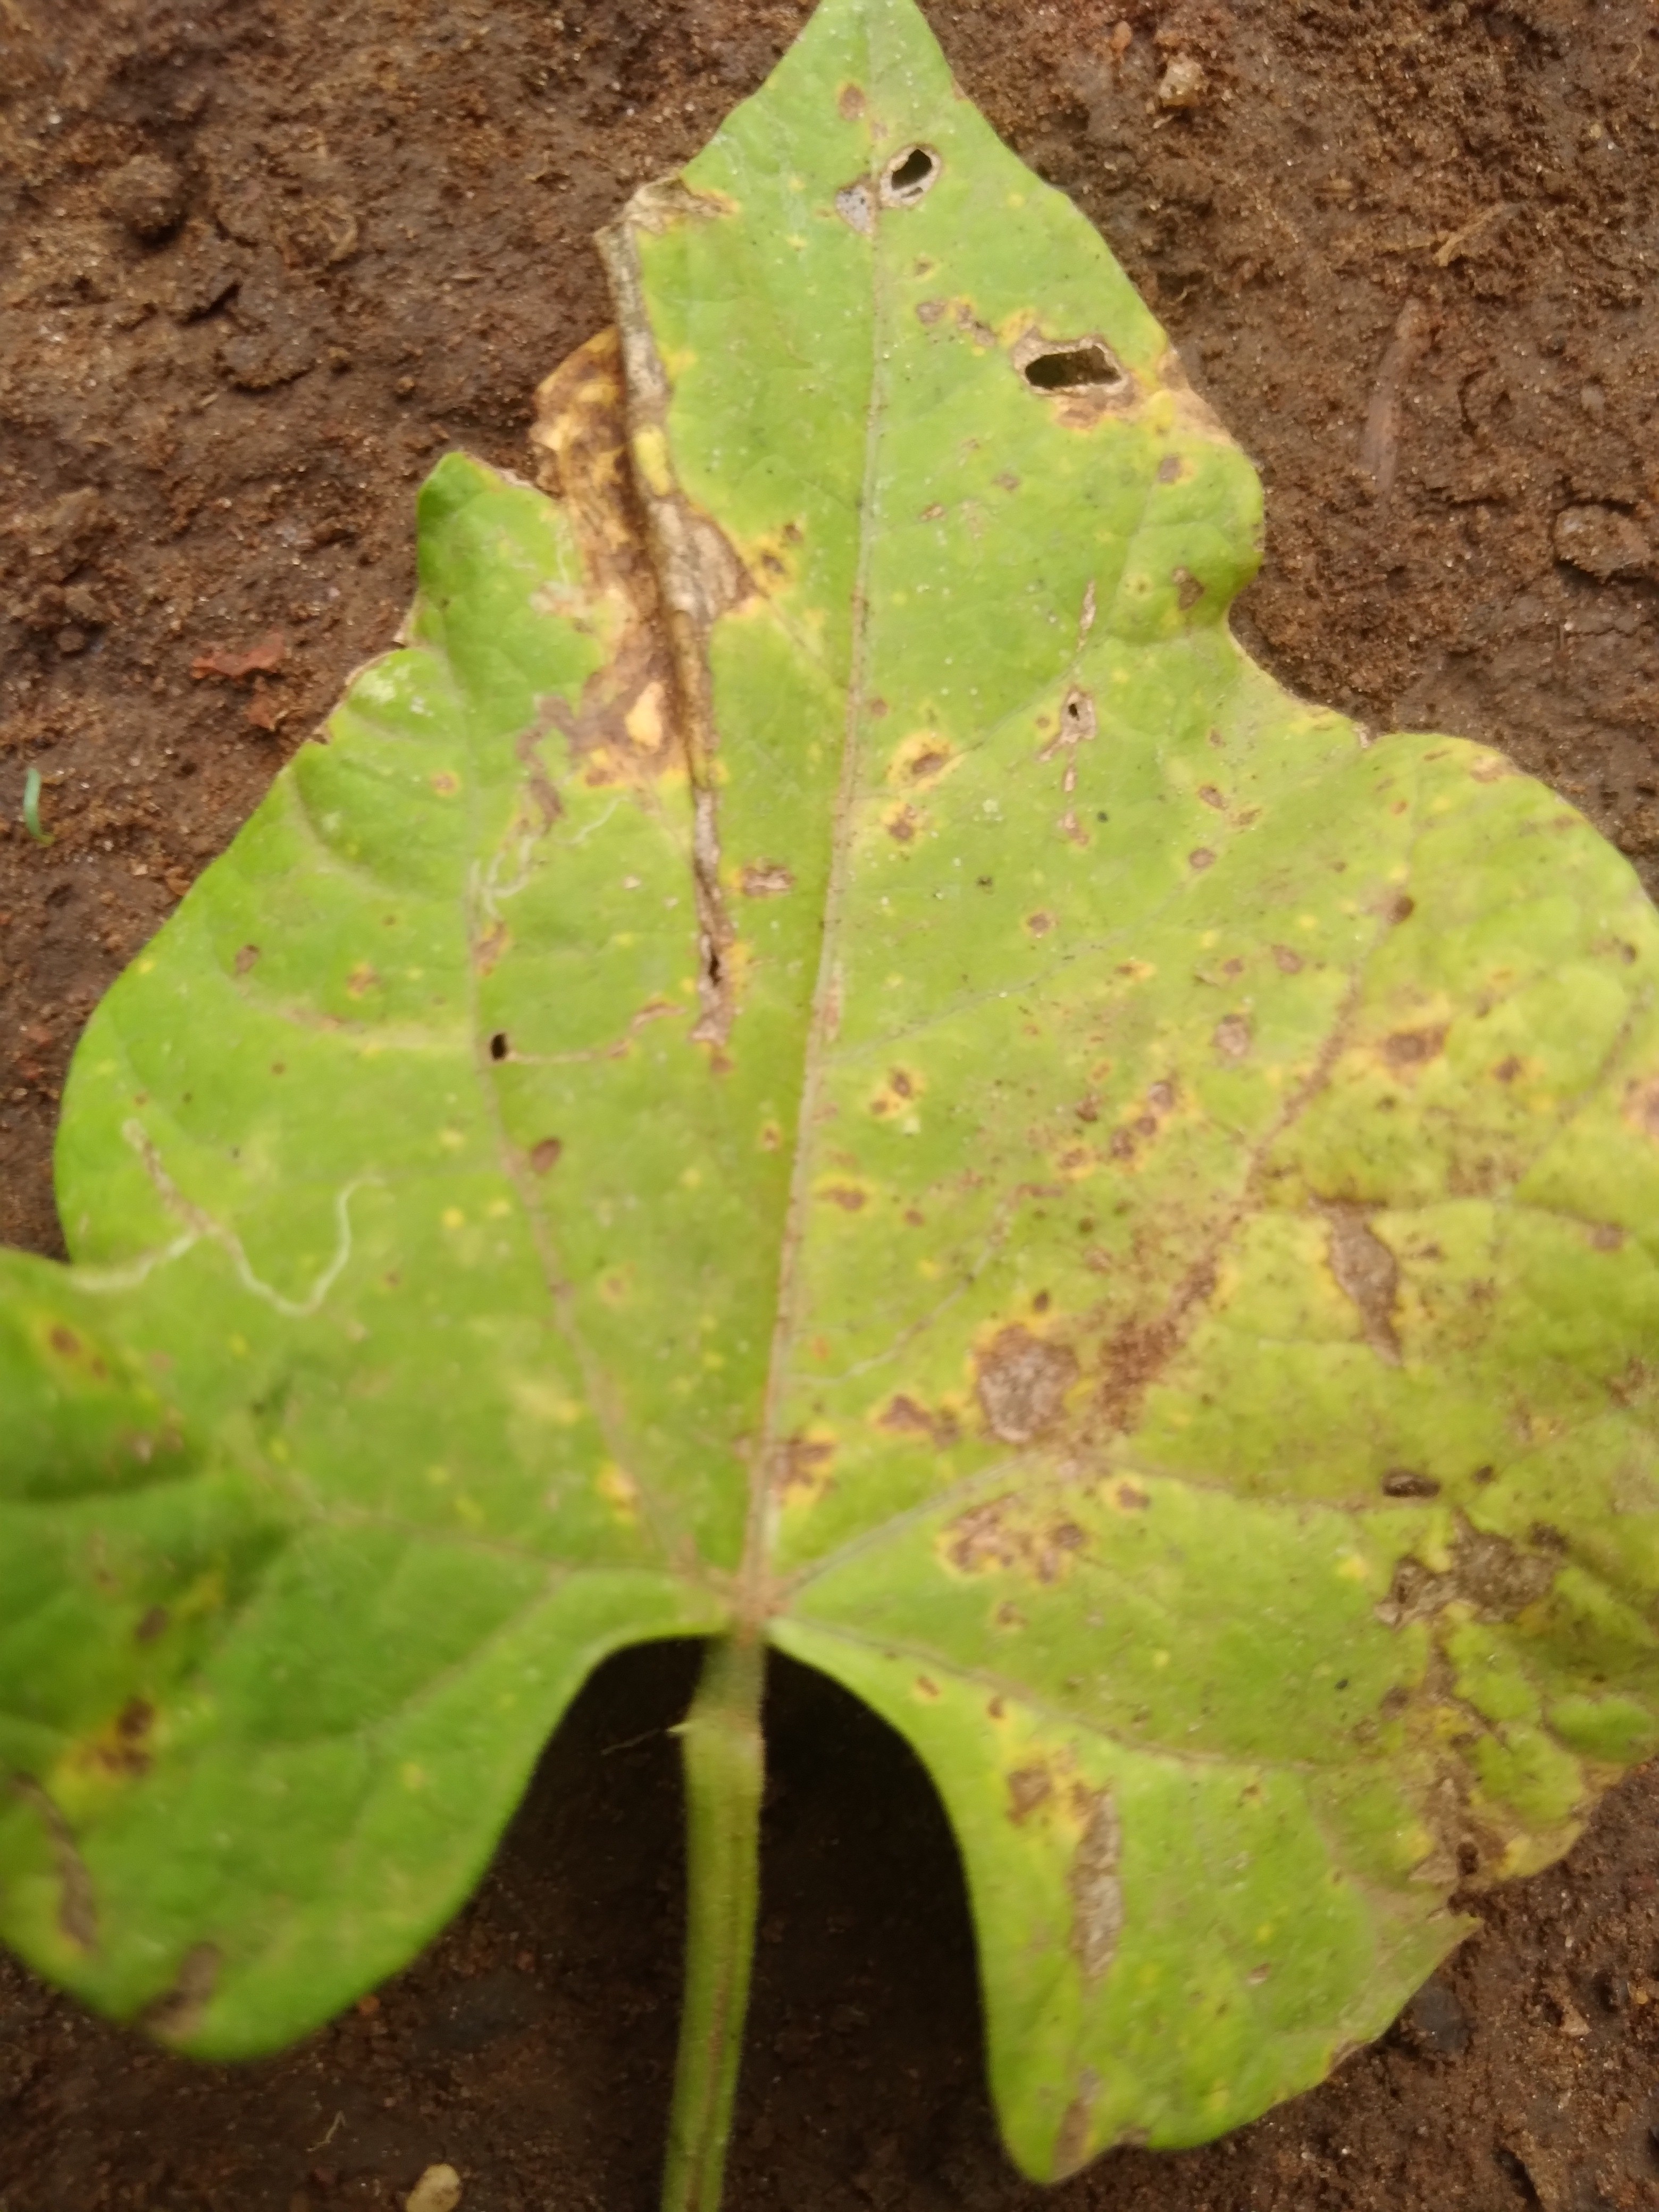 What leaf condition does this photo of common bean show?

rust
